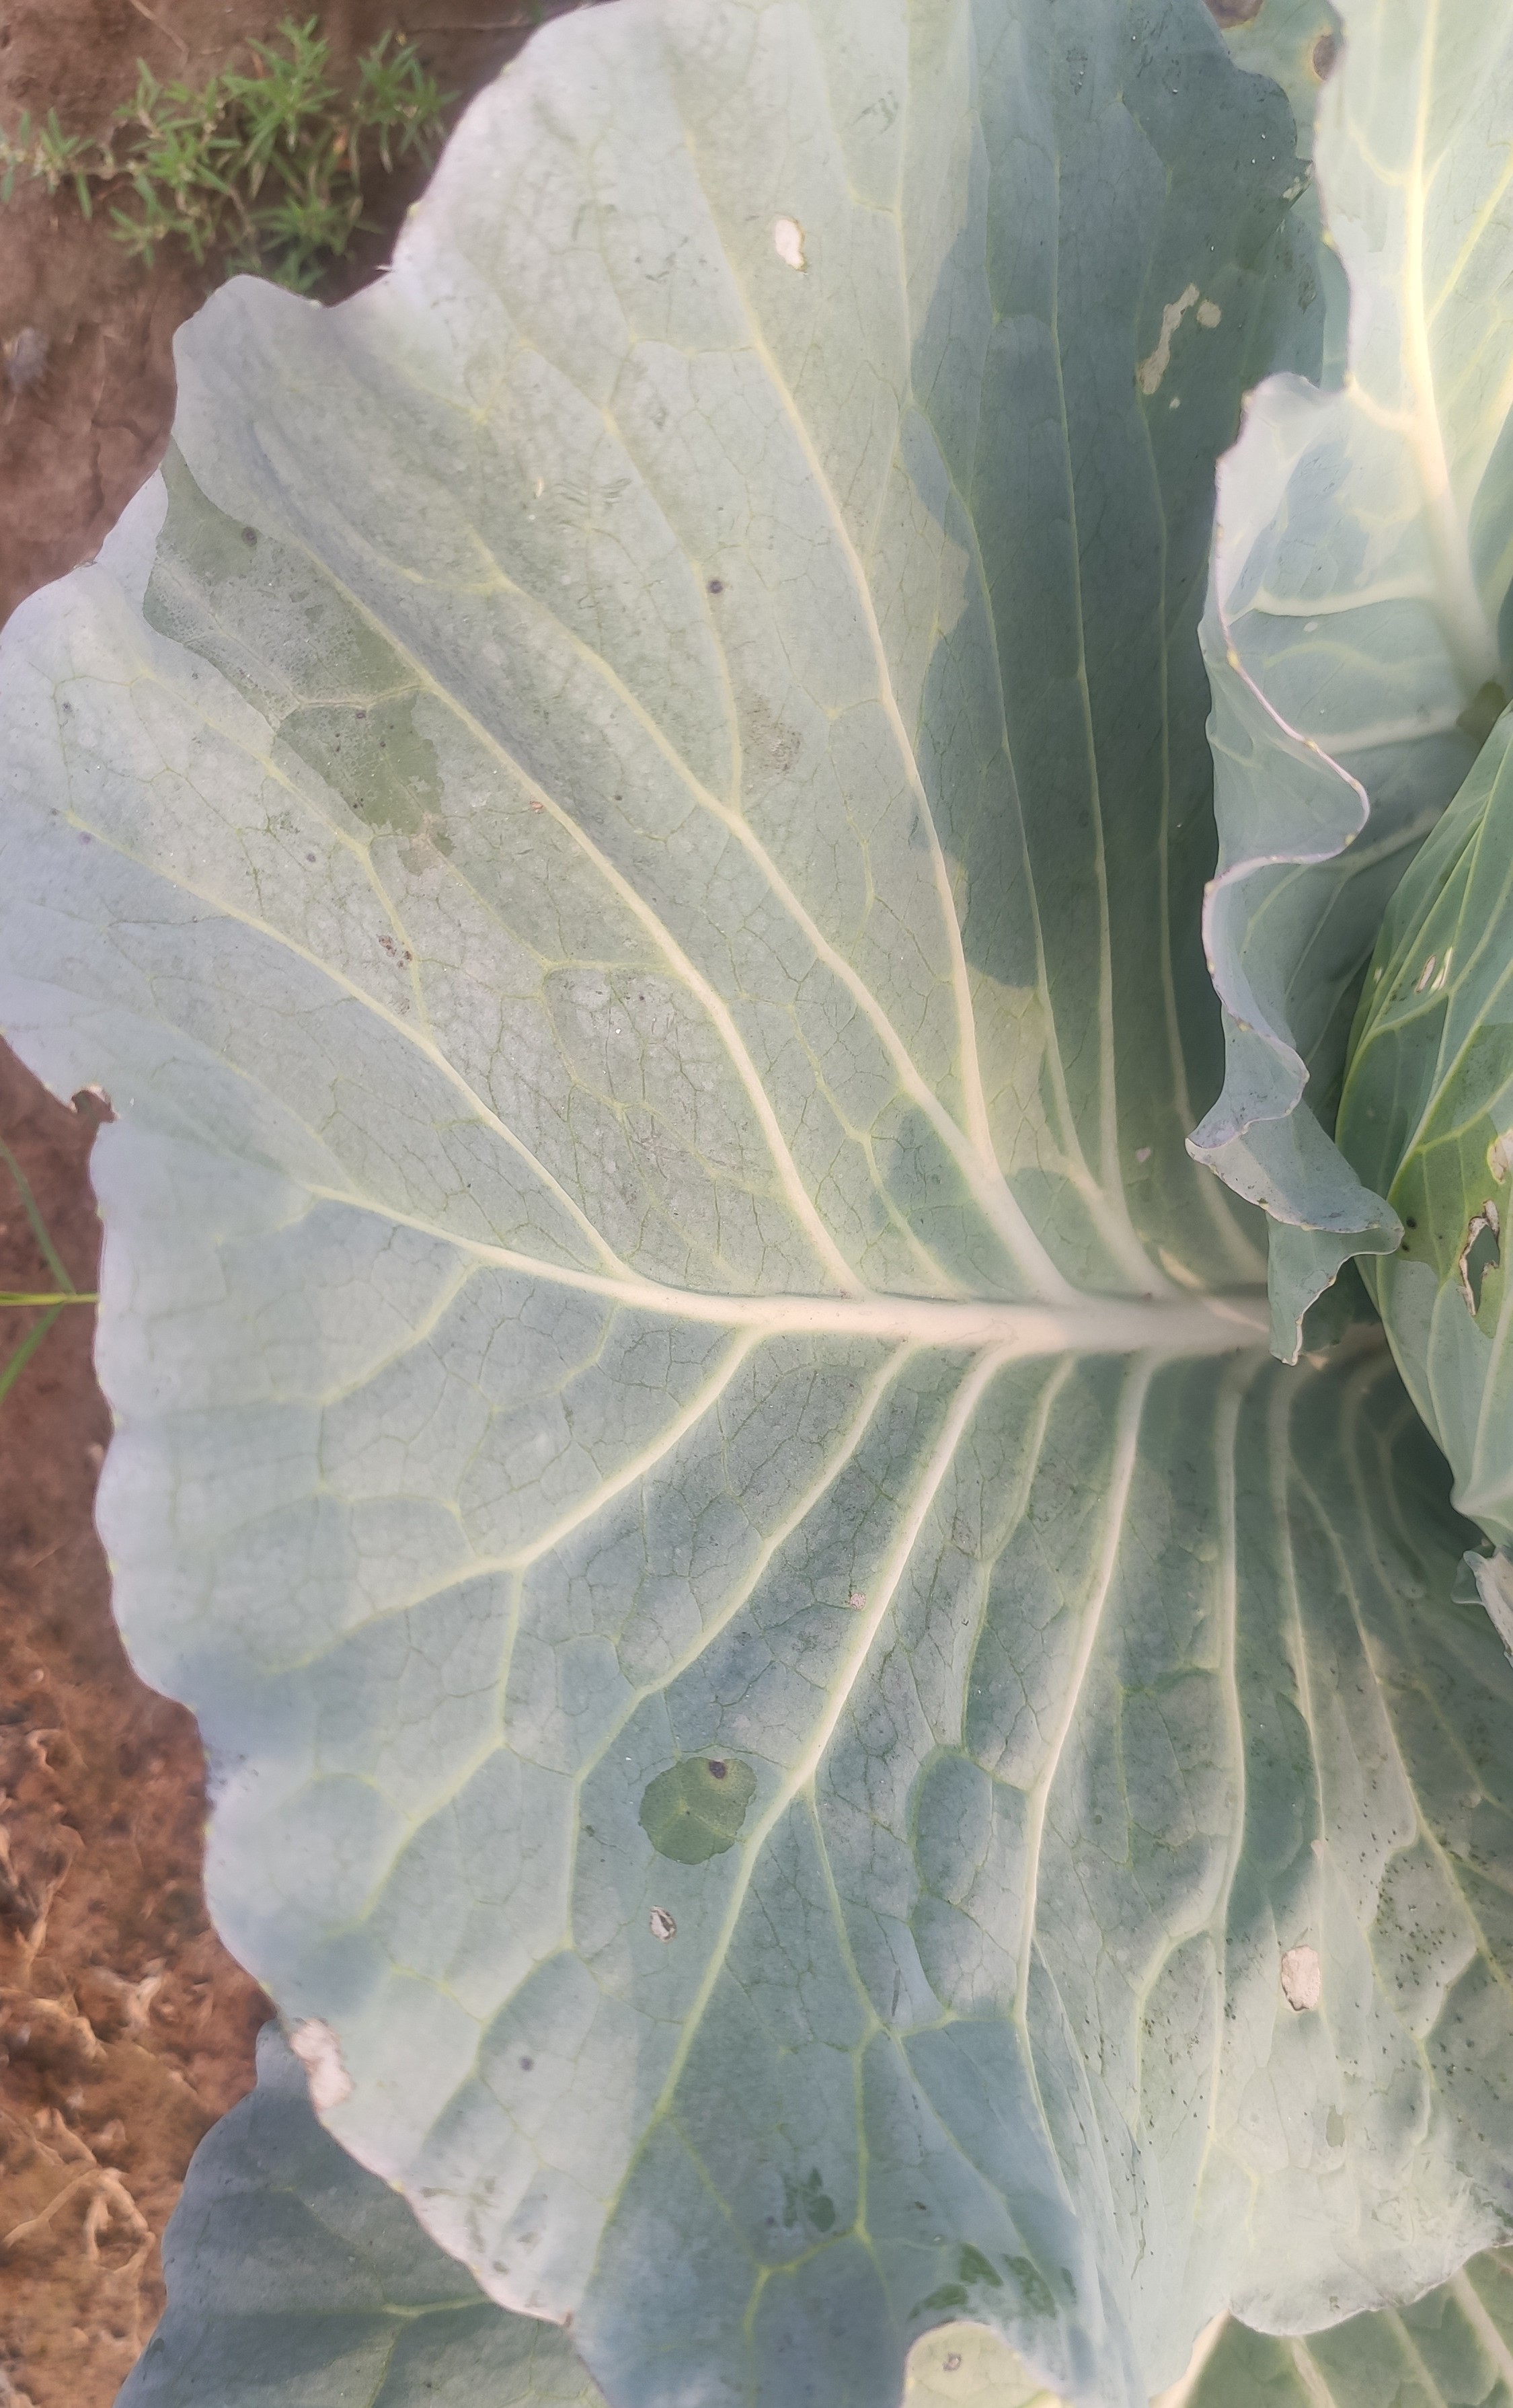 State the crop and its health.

cabbage, healthy
